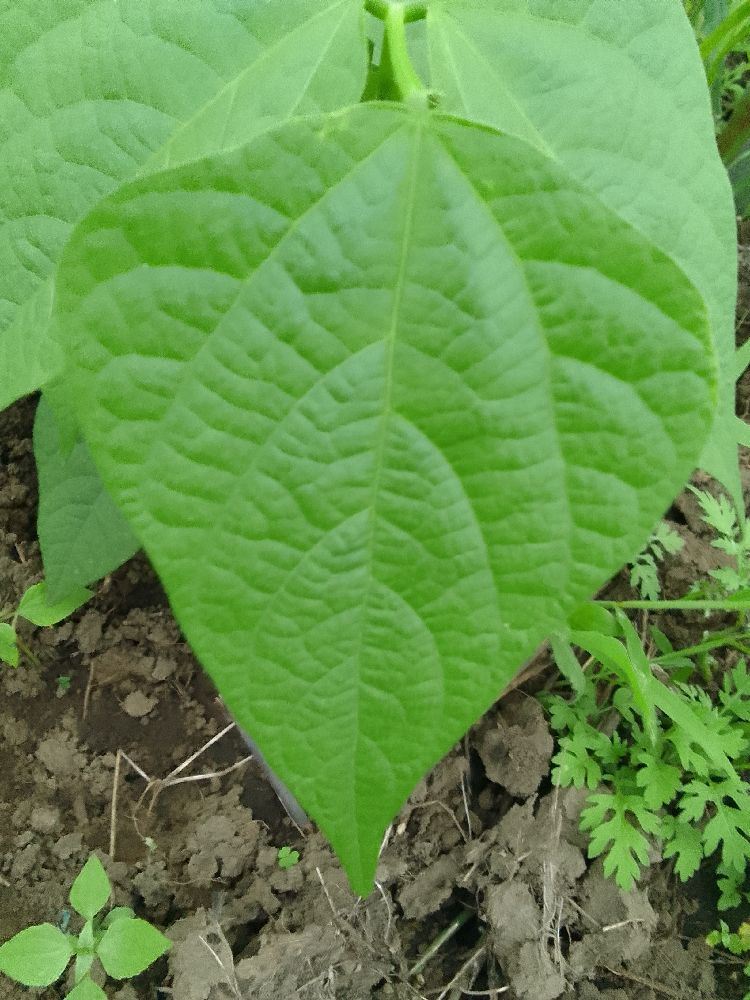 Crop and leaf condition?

common bean, healthy
